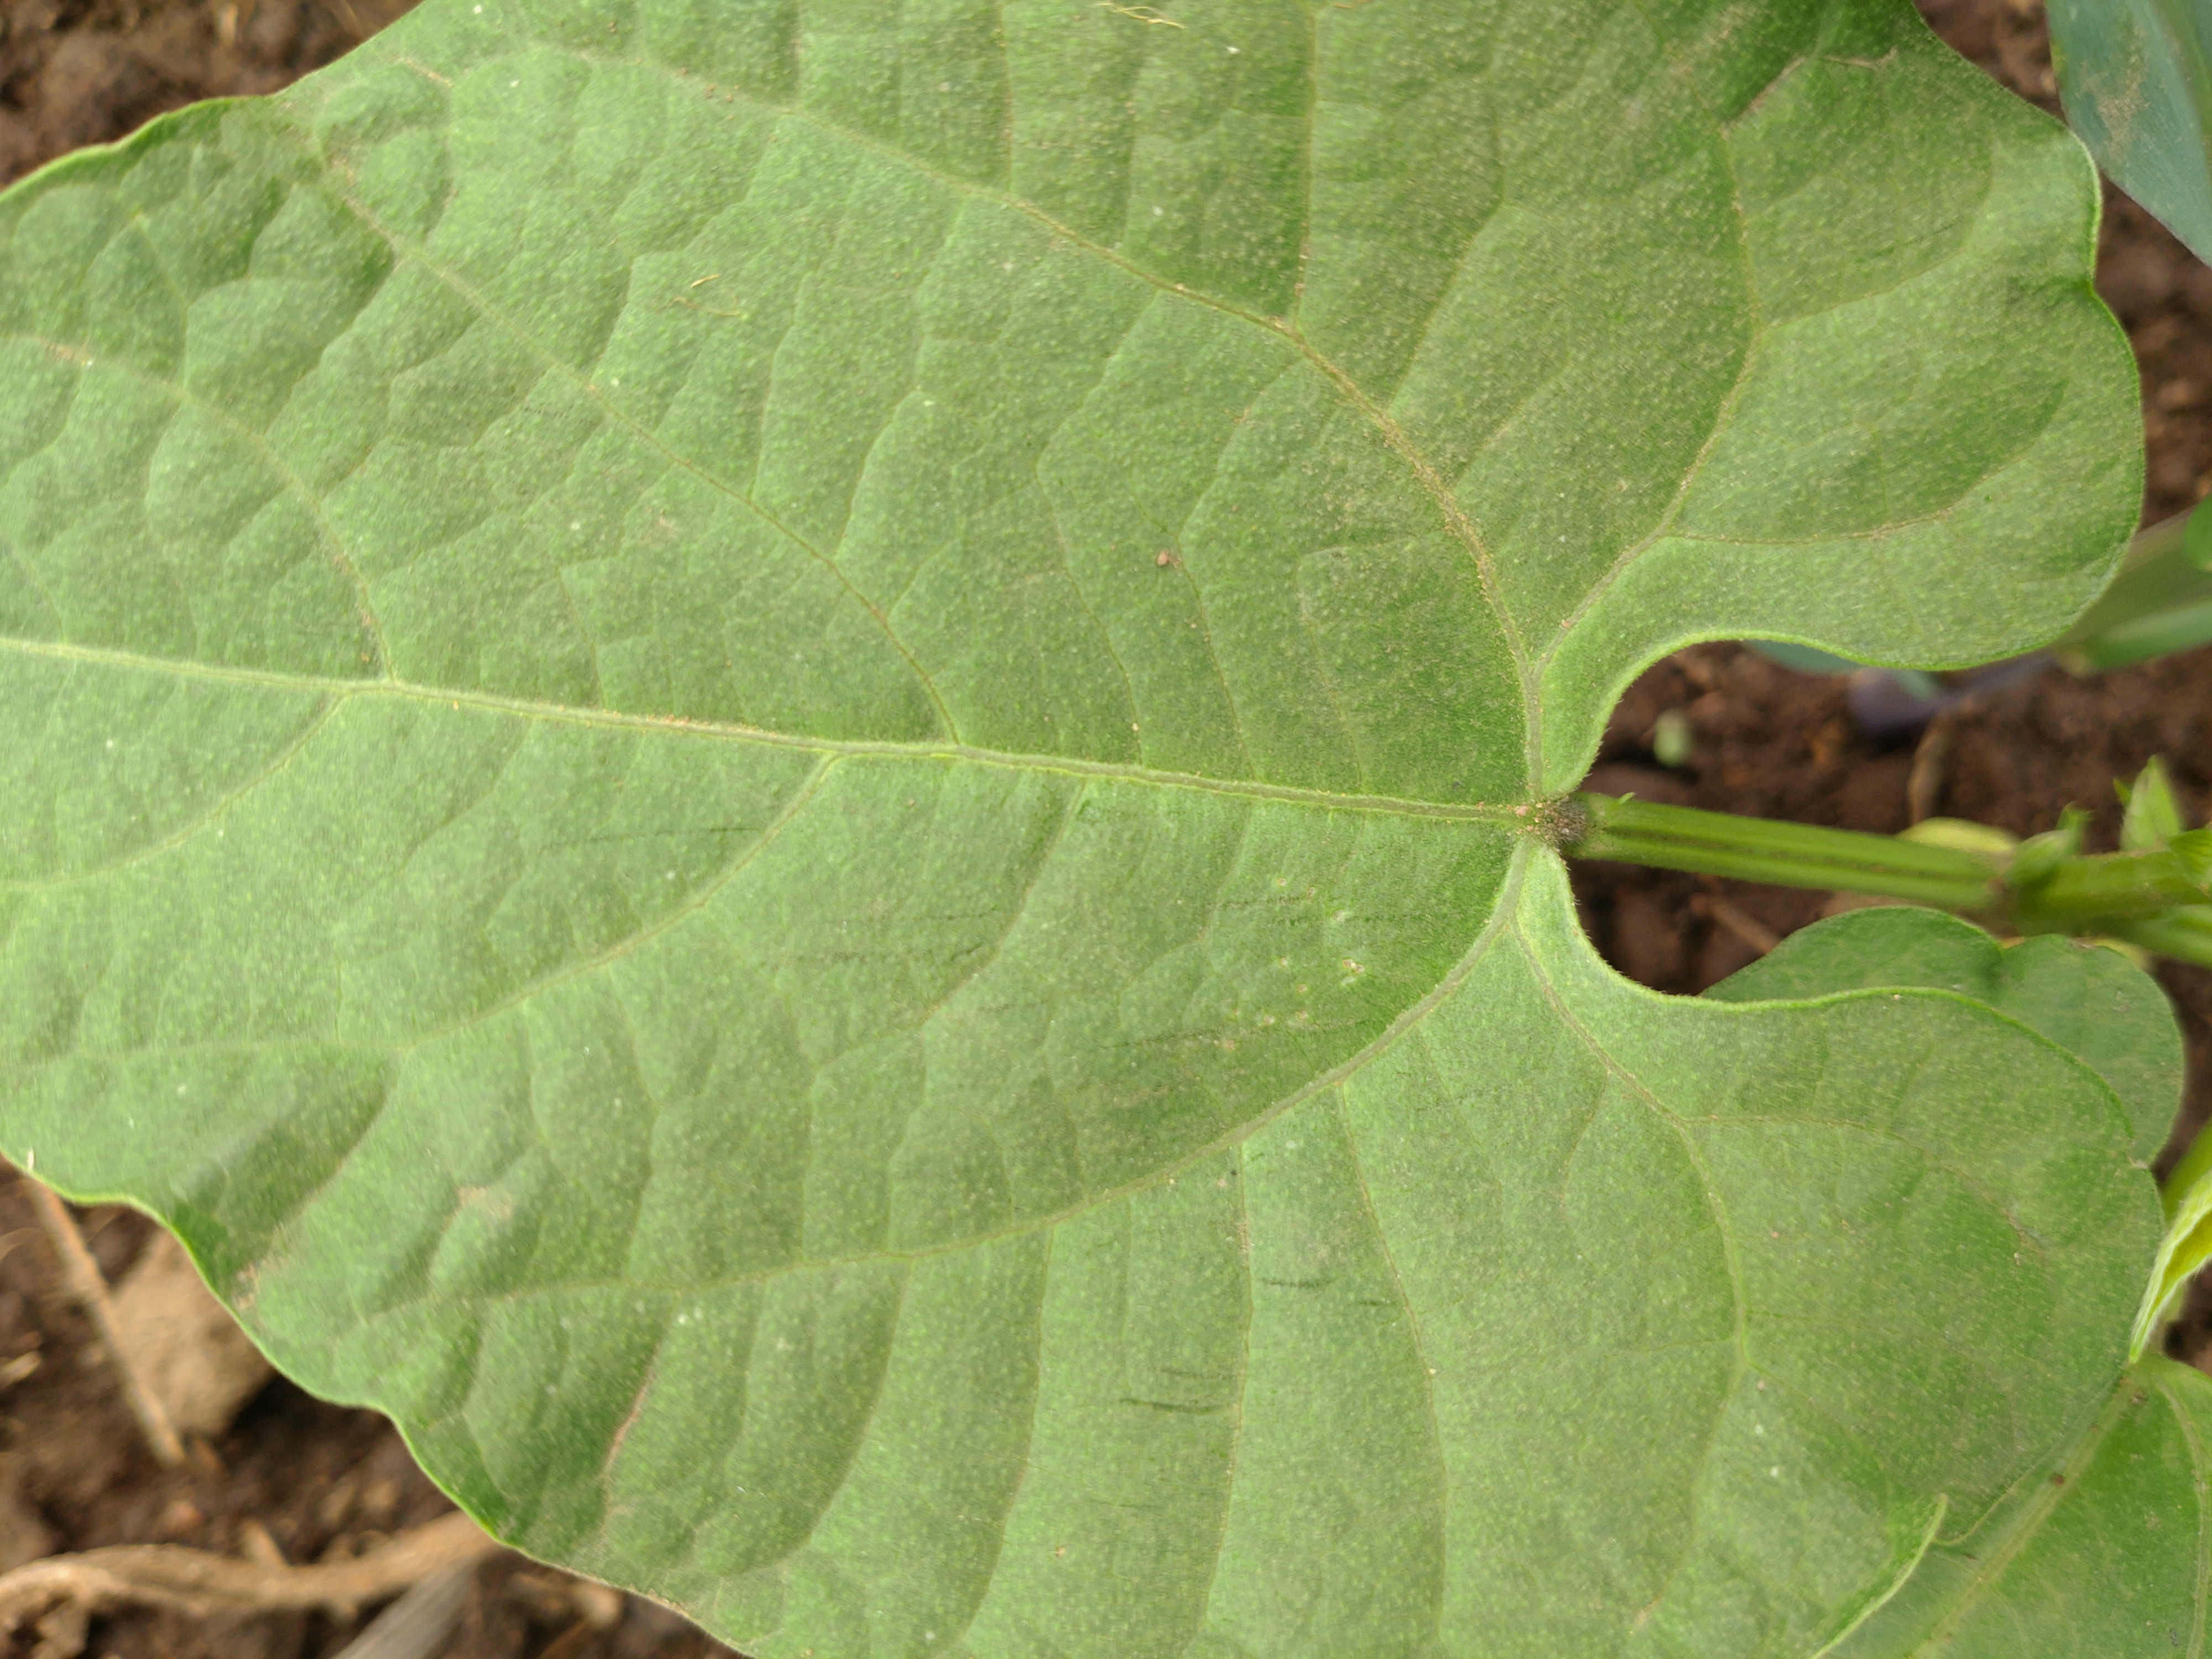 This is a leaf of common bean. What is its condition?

healthy
